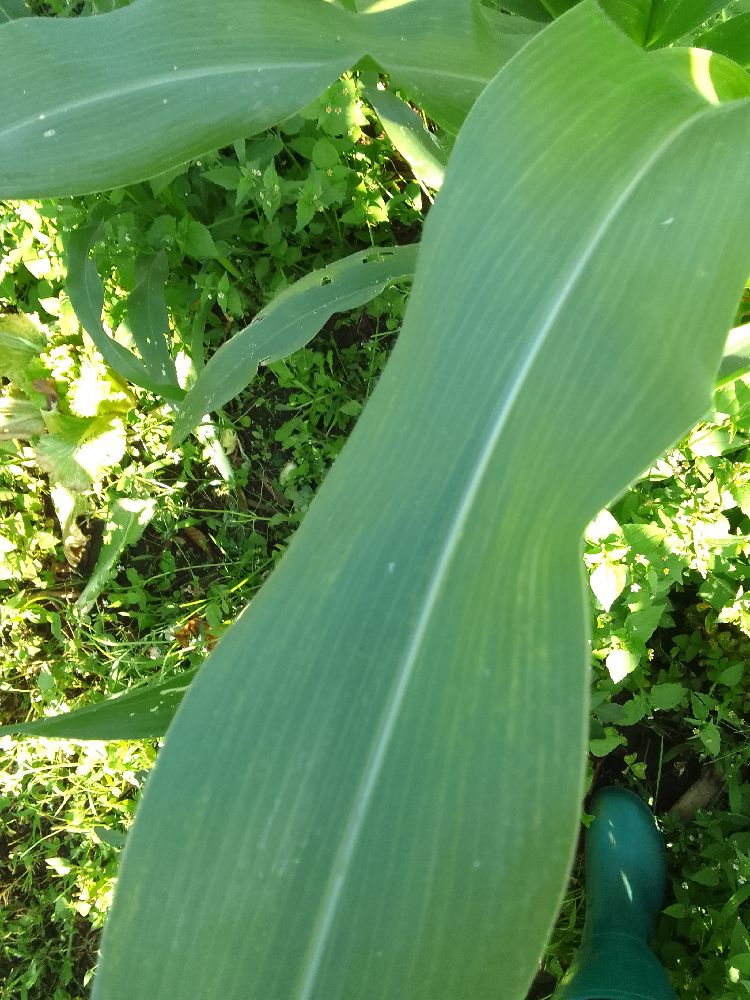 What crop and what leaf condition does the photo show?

maize, healthy
